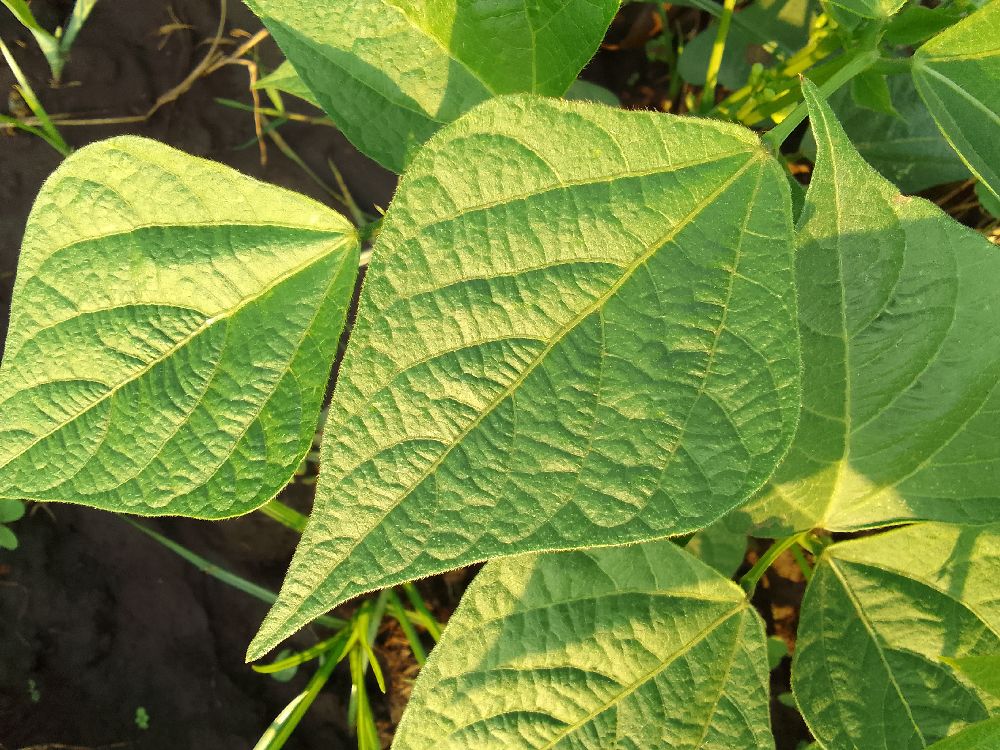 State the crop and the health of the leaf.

common bean, healthy
